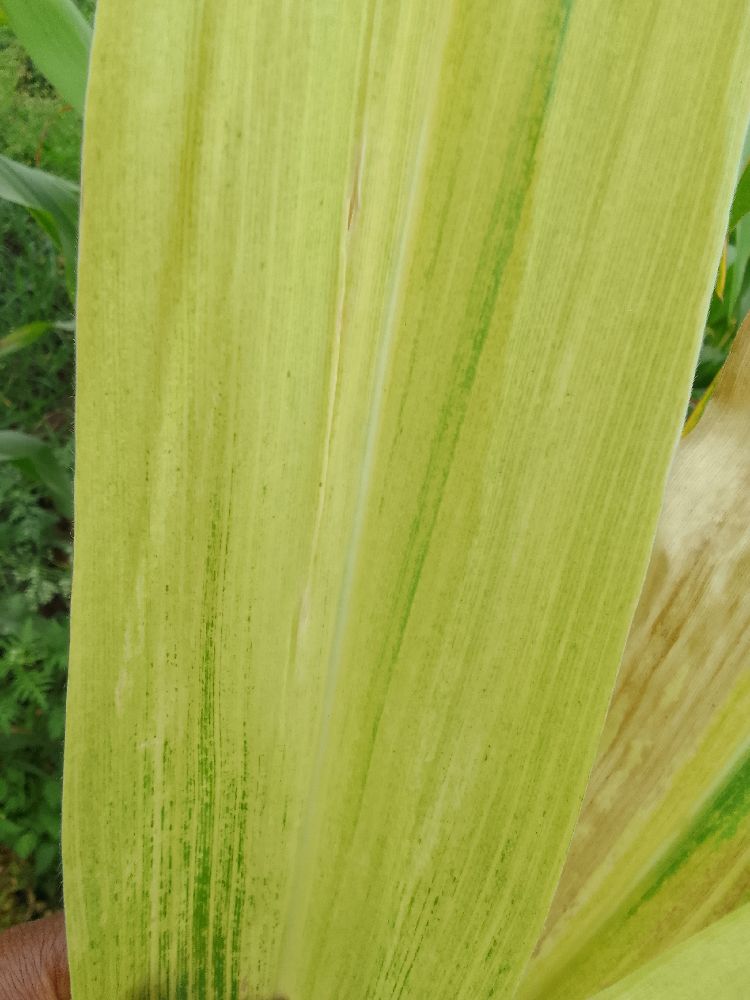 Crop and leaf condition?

maize, maize lethal necrosis
